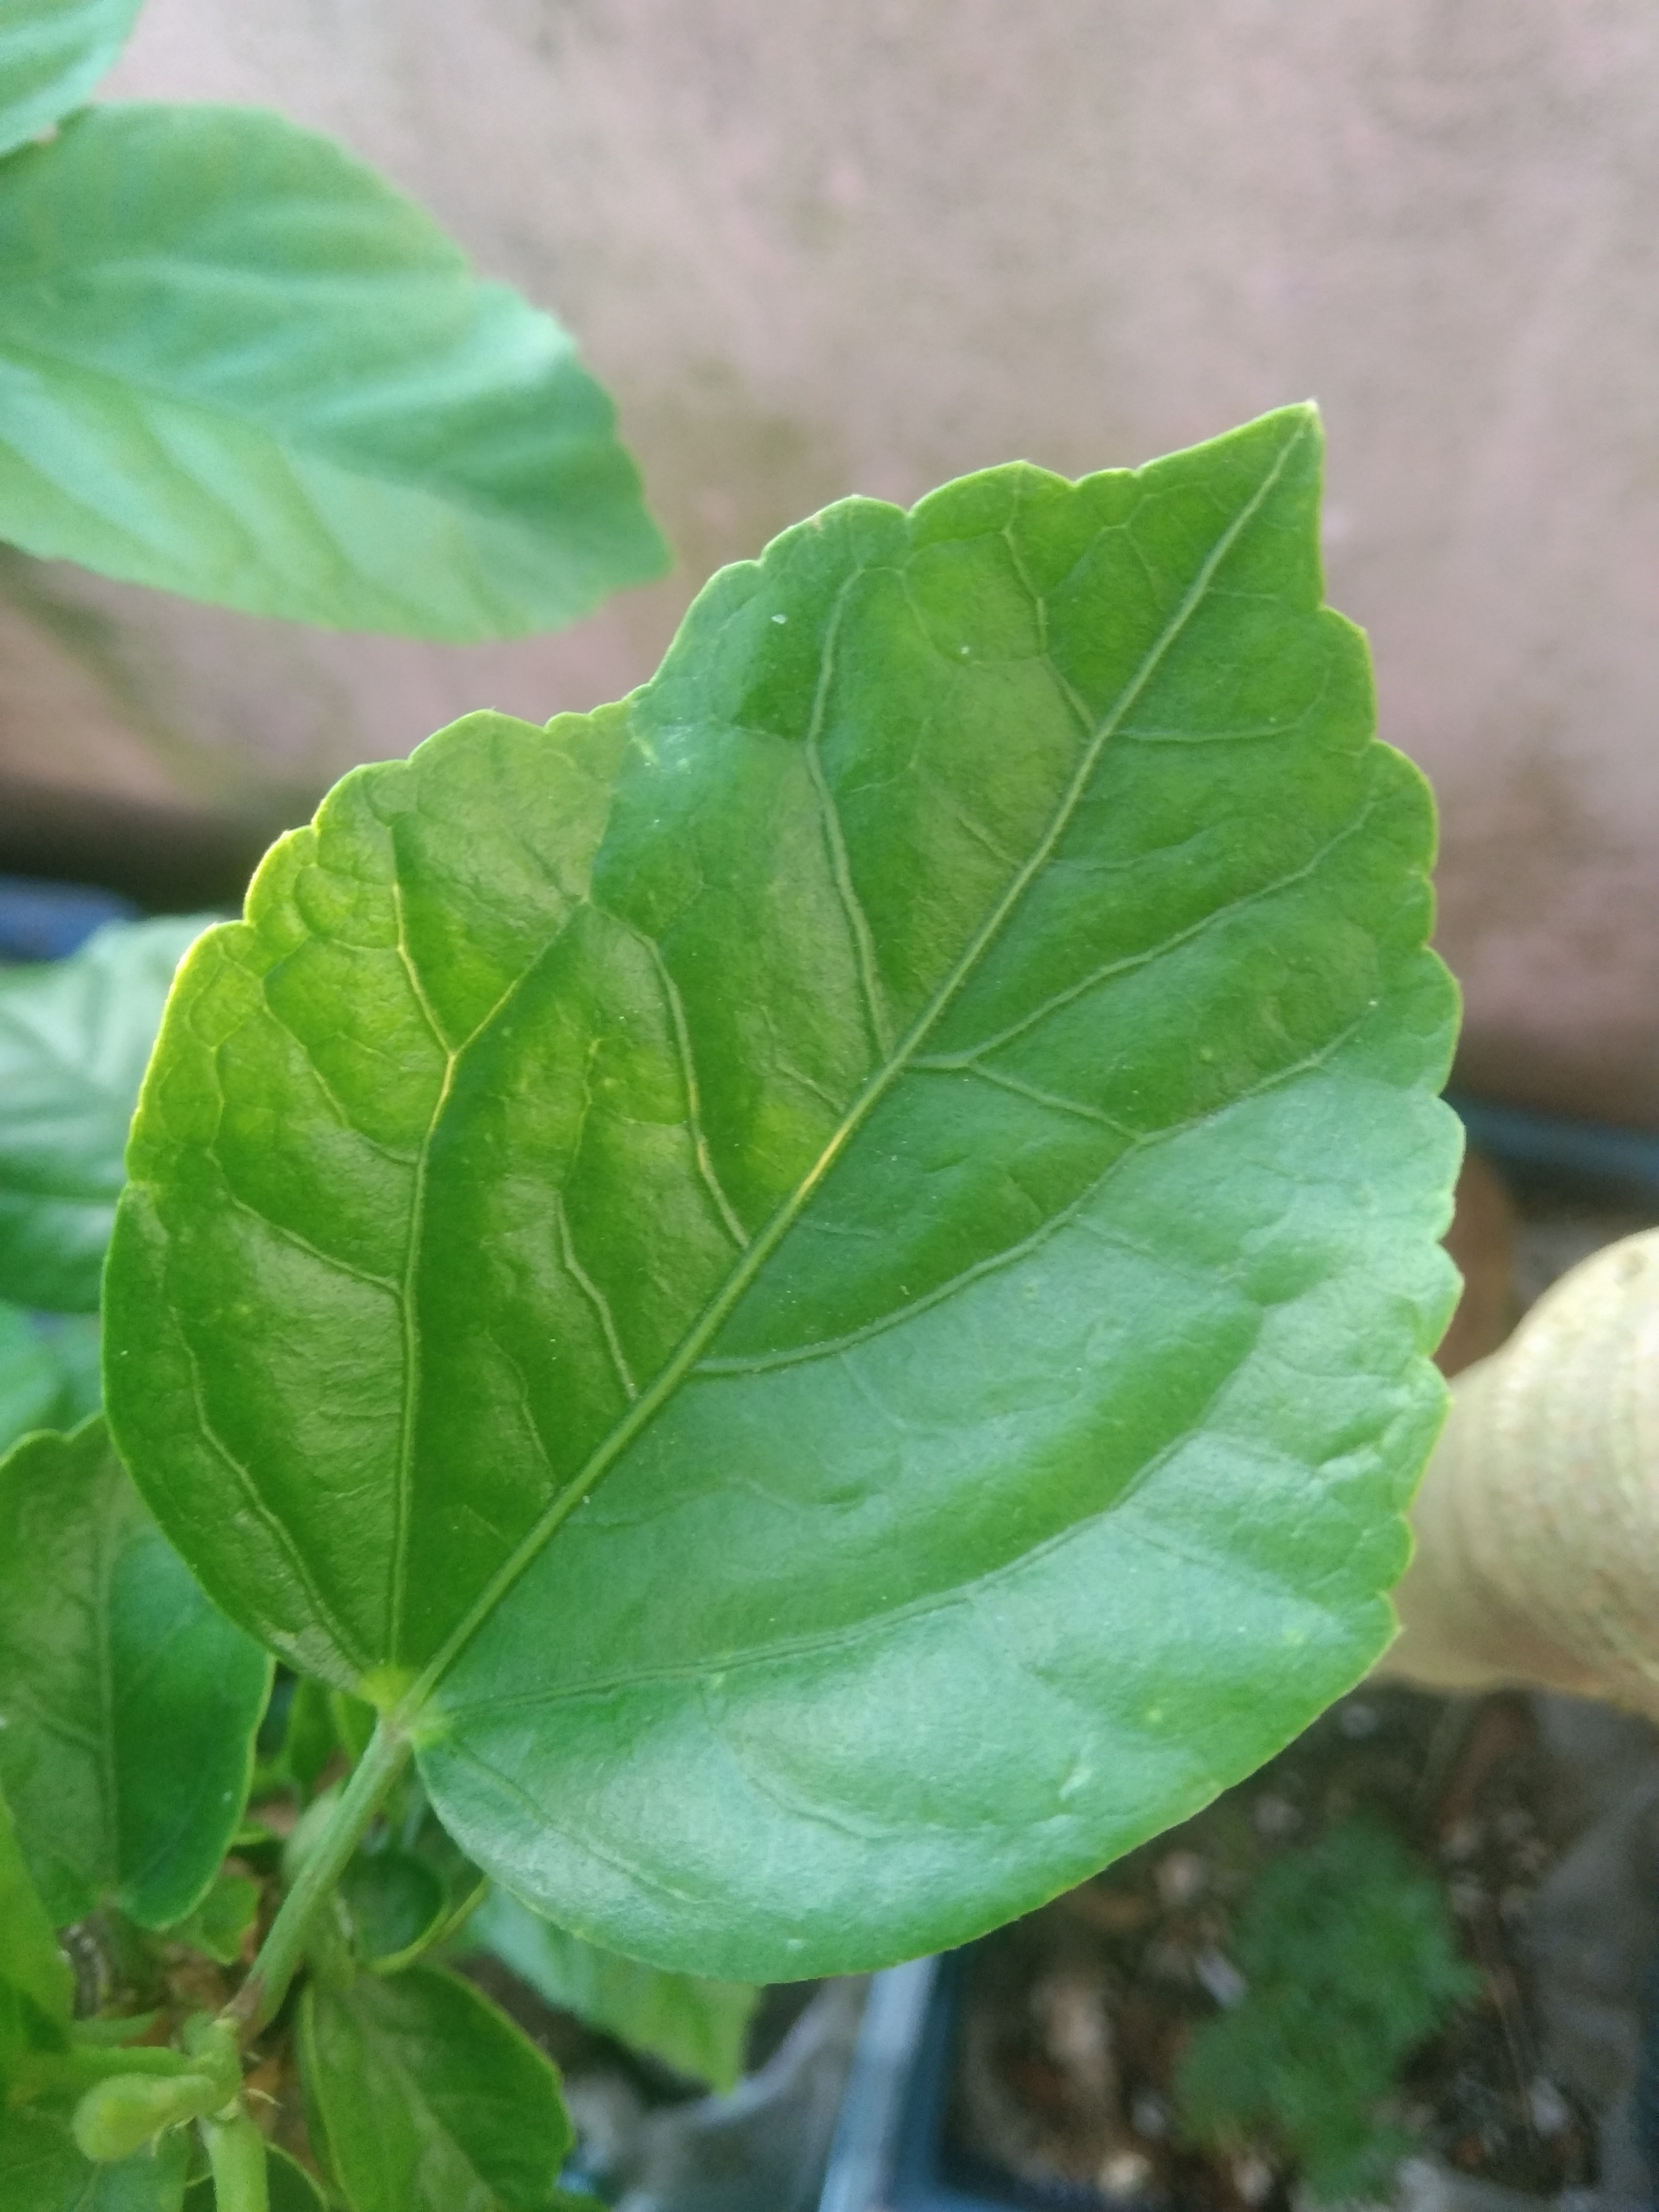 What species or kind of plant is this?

hibiscus
